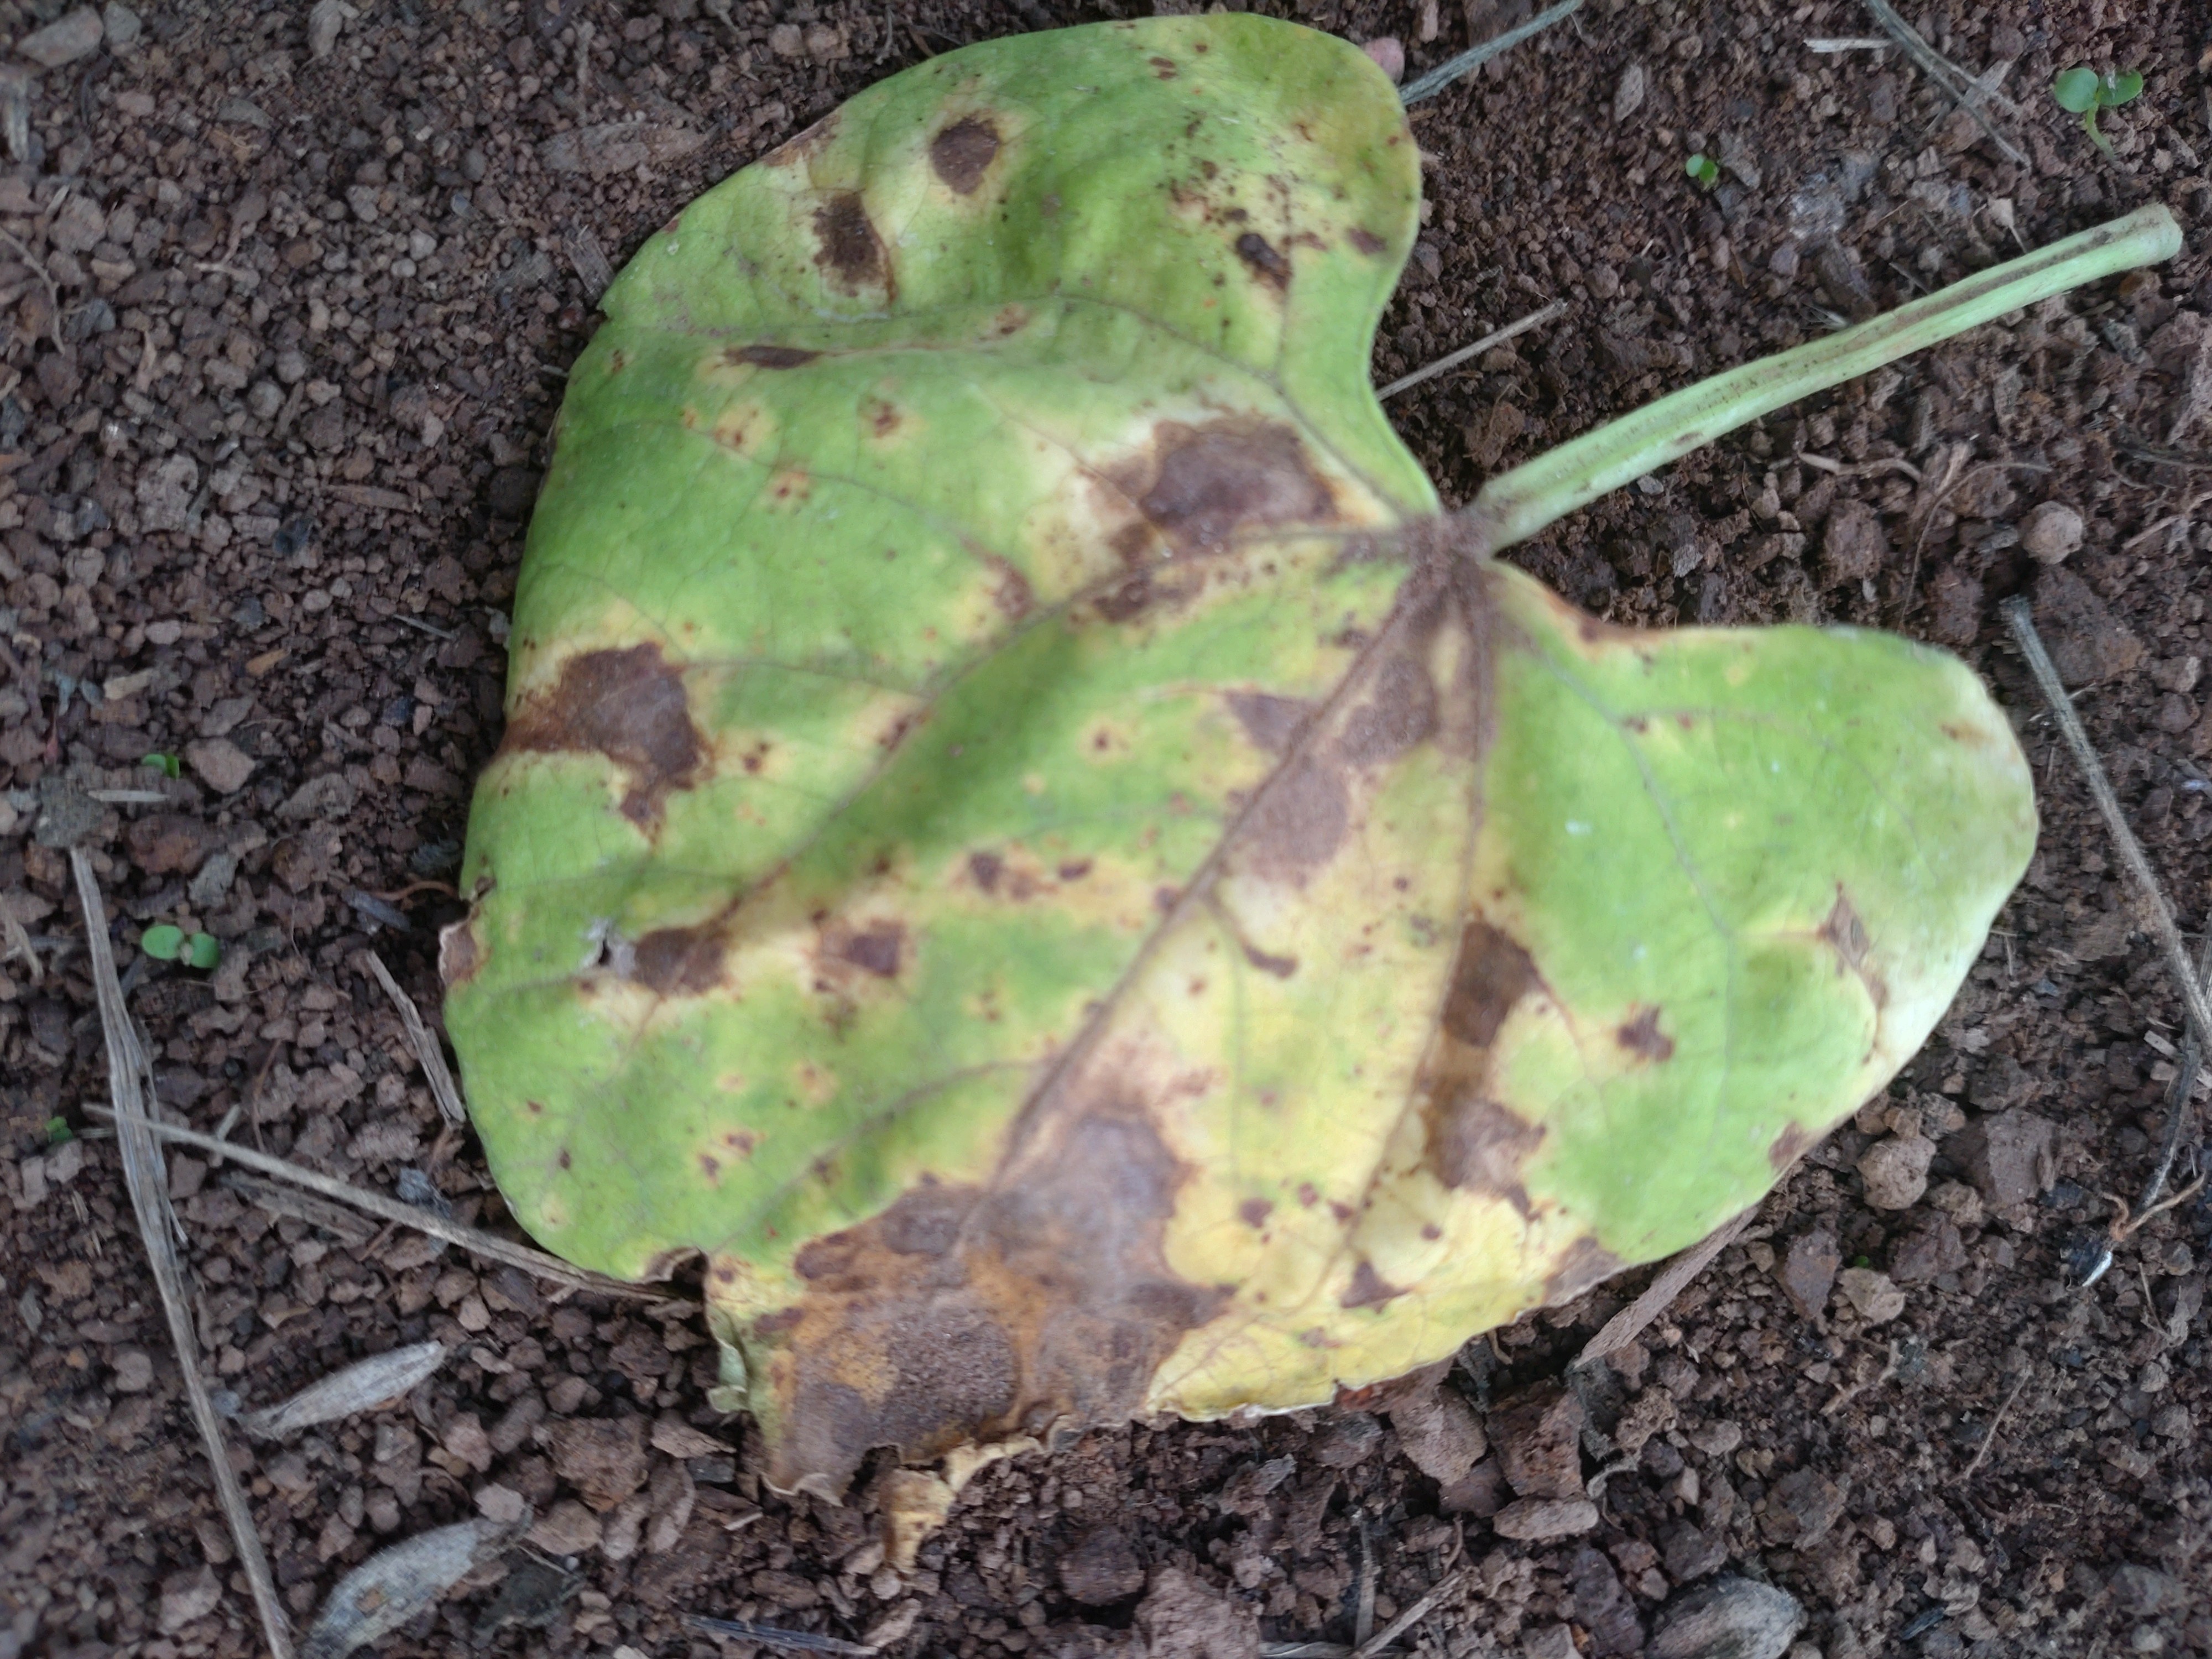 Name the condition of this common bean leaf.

rust
